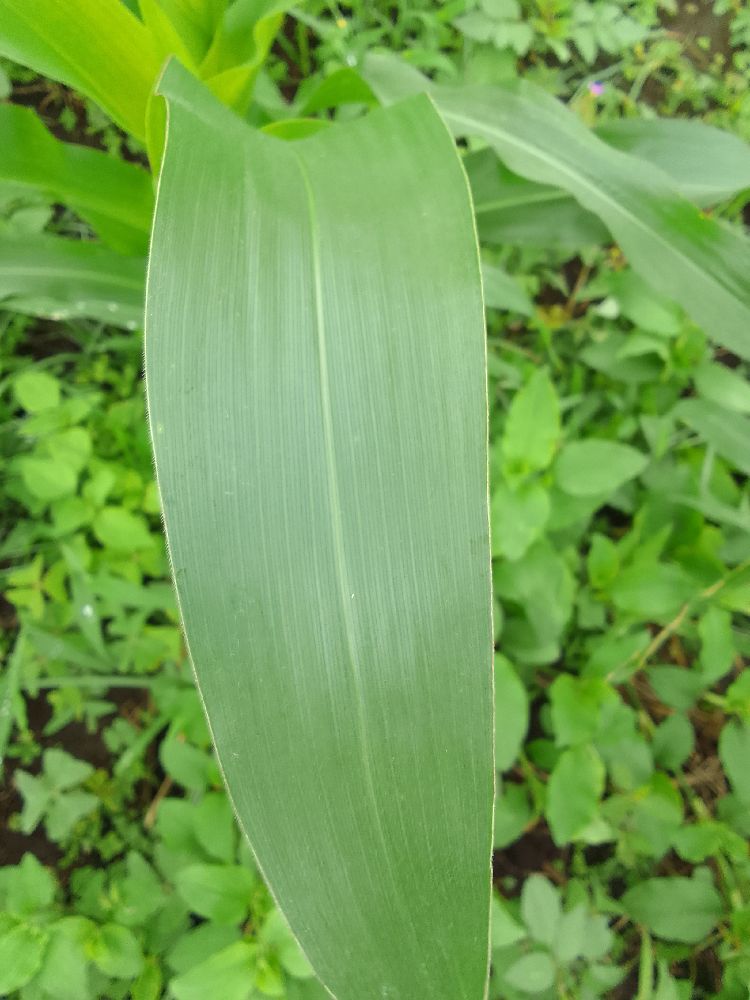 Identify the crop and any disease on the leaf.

maize, healthy
